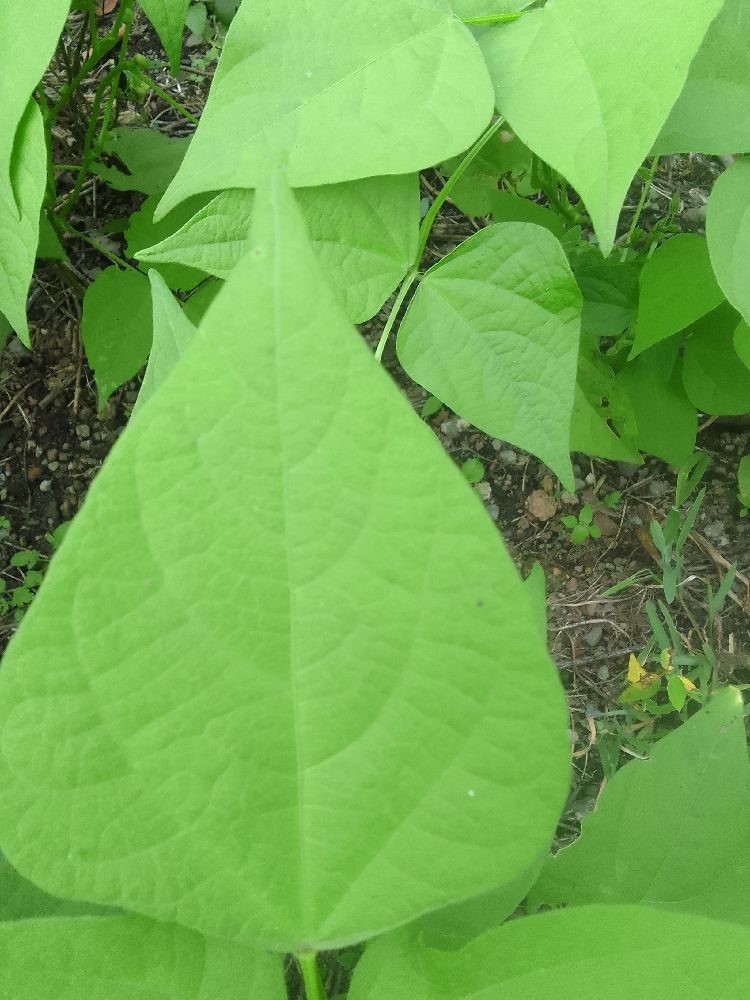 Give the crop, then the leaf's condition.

common bean, healthy
